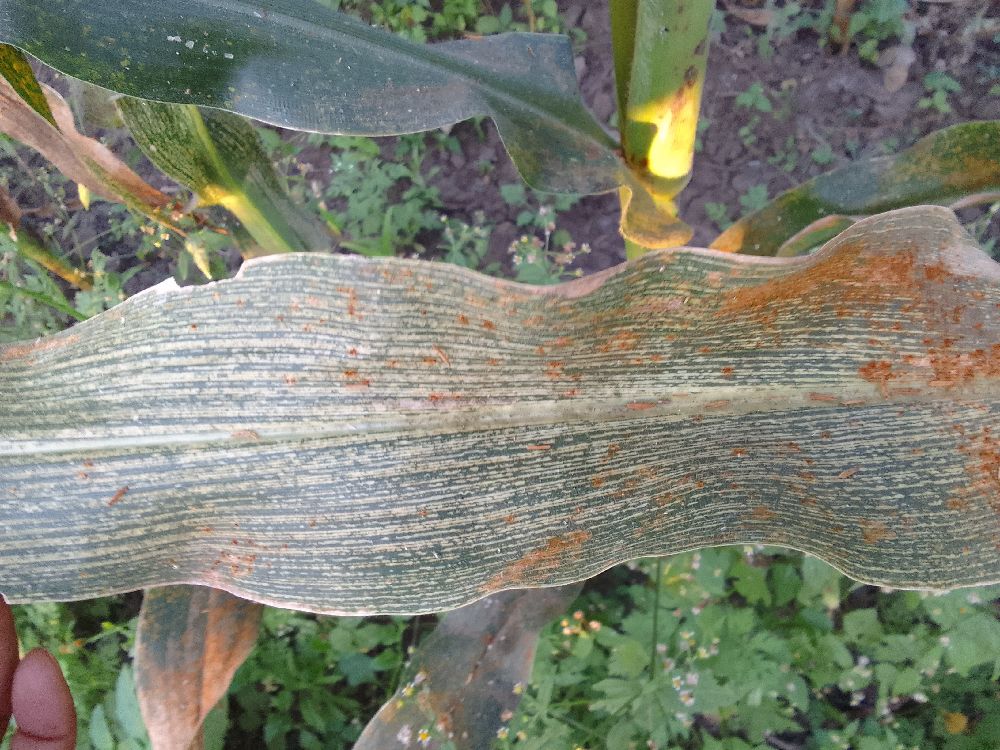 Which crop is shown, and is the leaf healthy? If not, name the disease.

maize, maize streak virus
